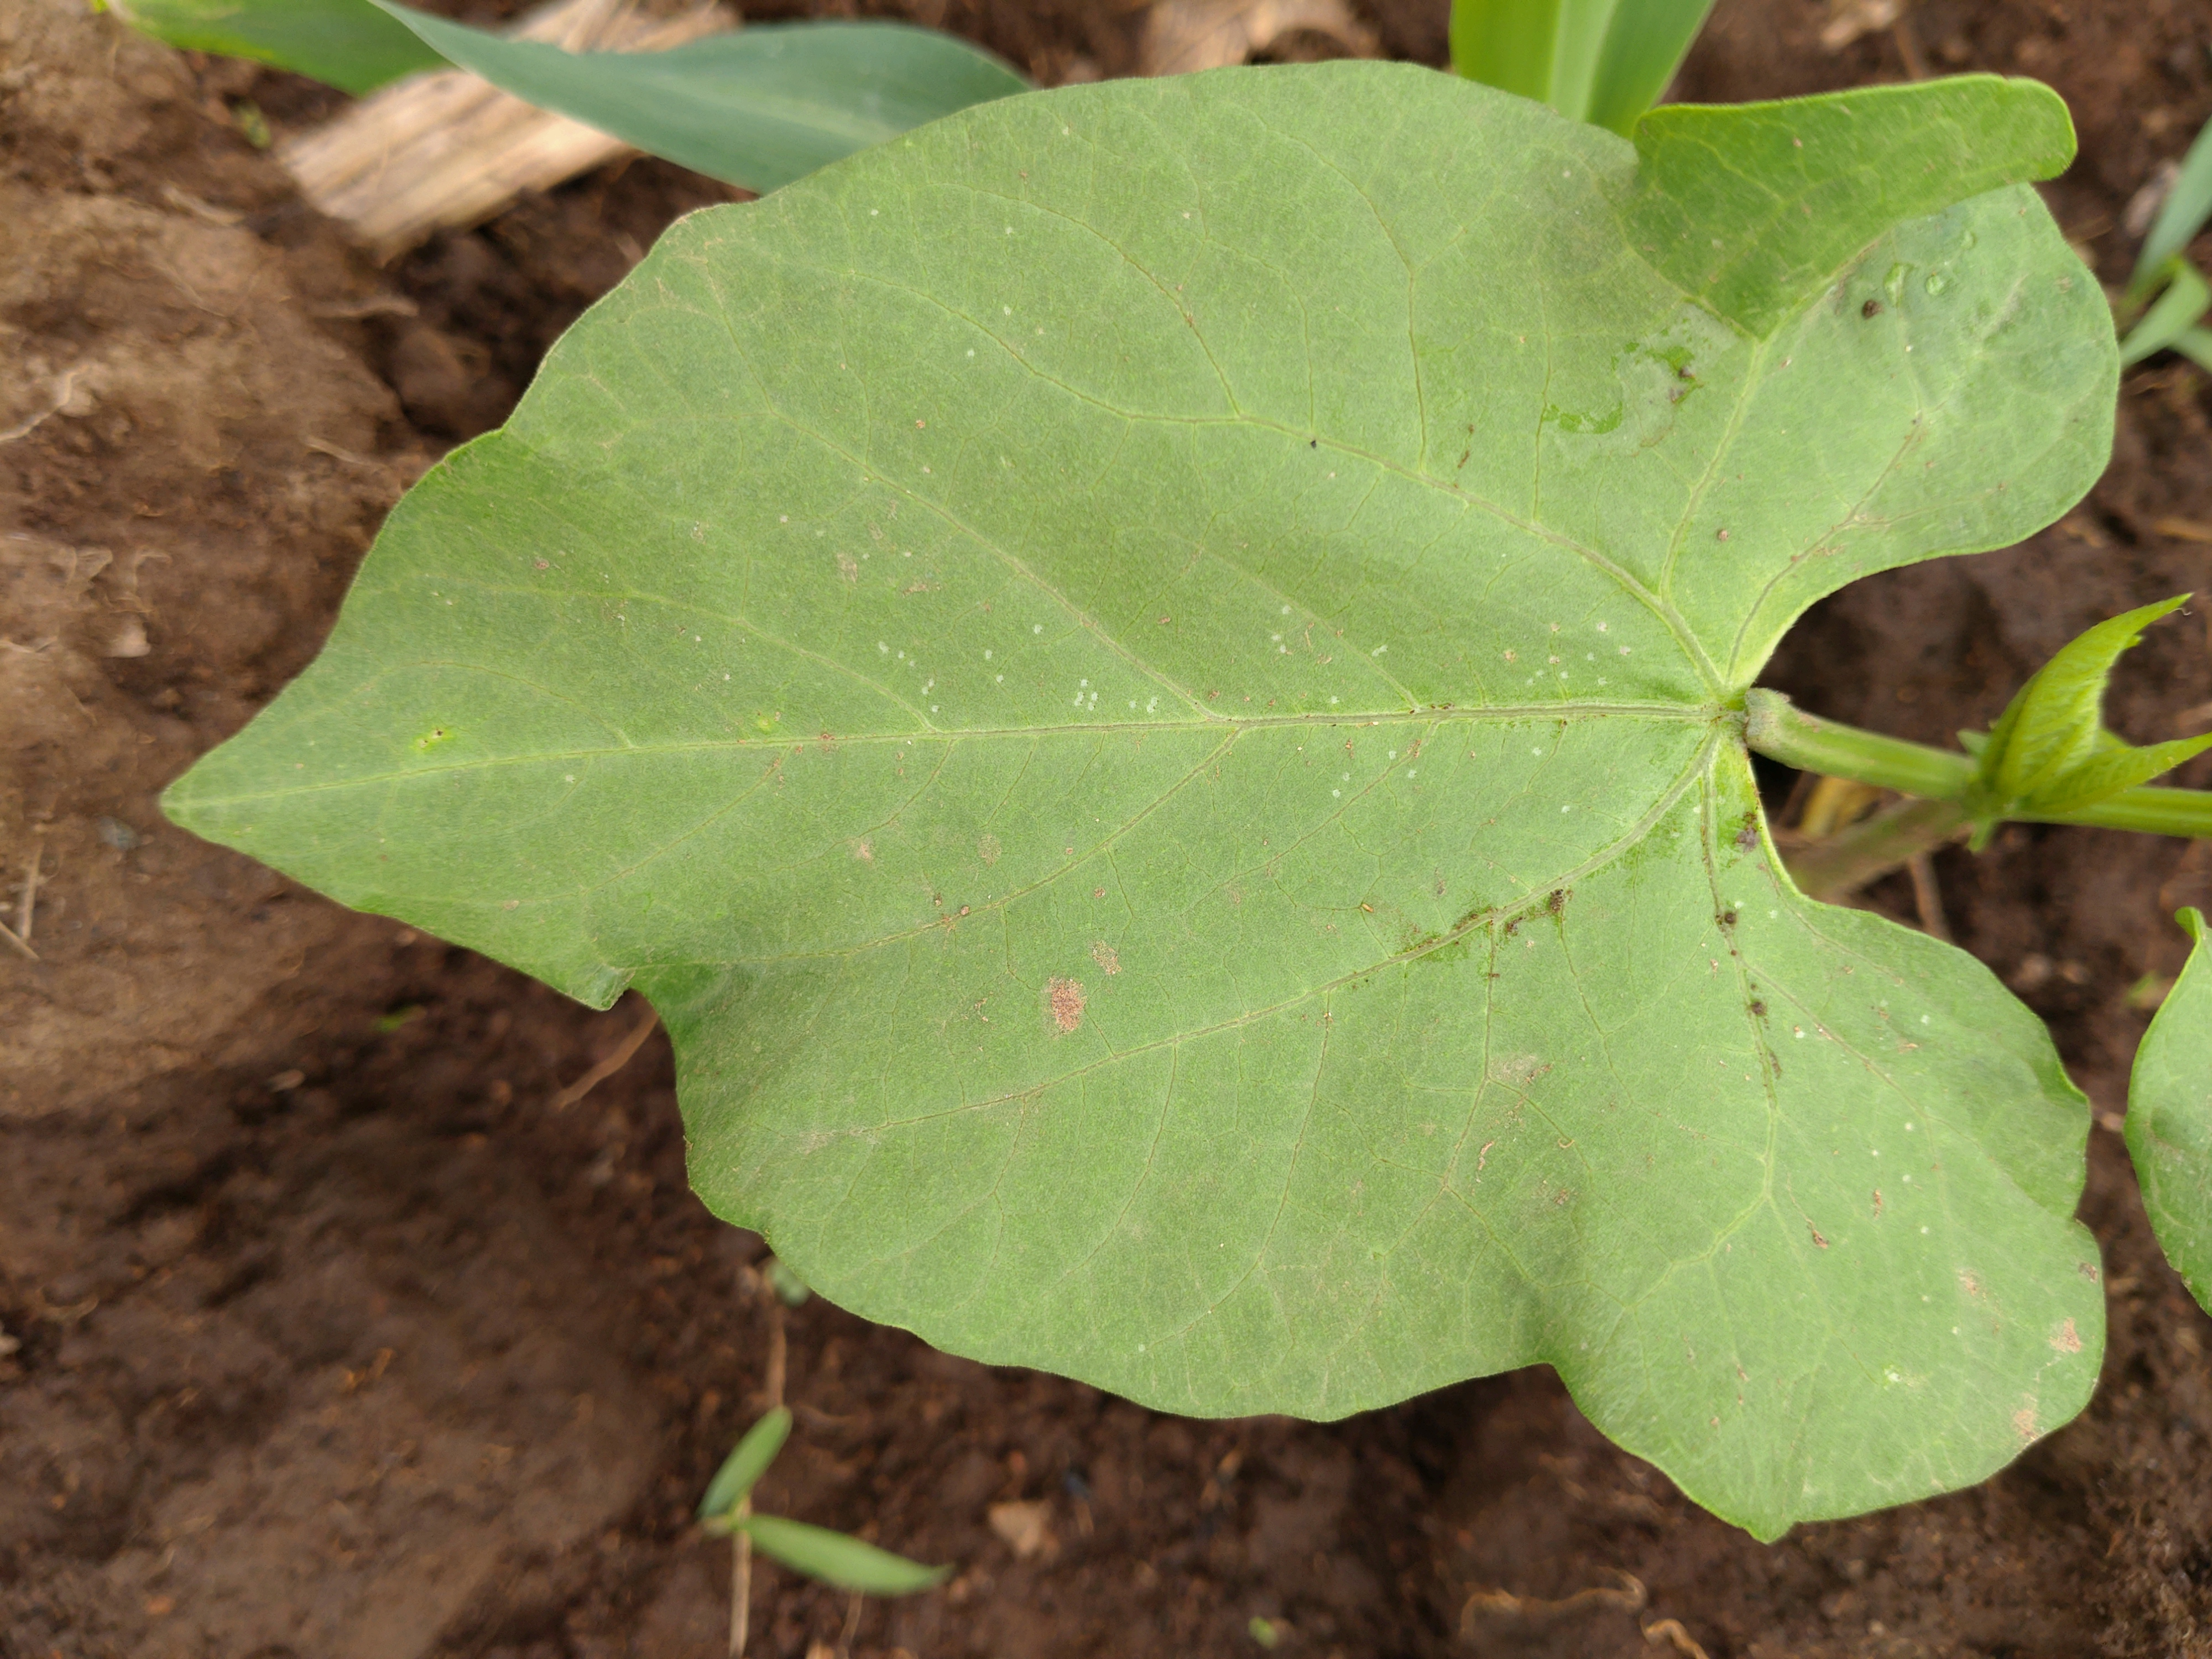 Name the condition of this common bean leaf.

healthy
